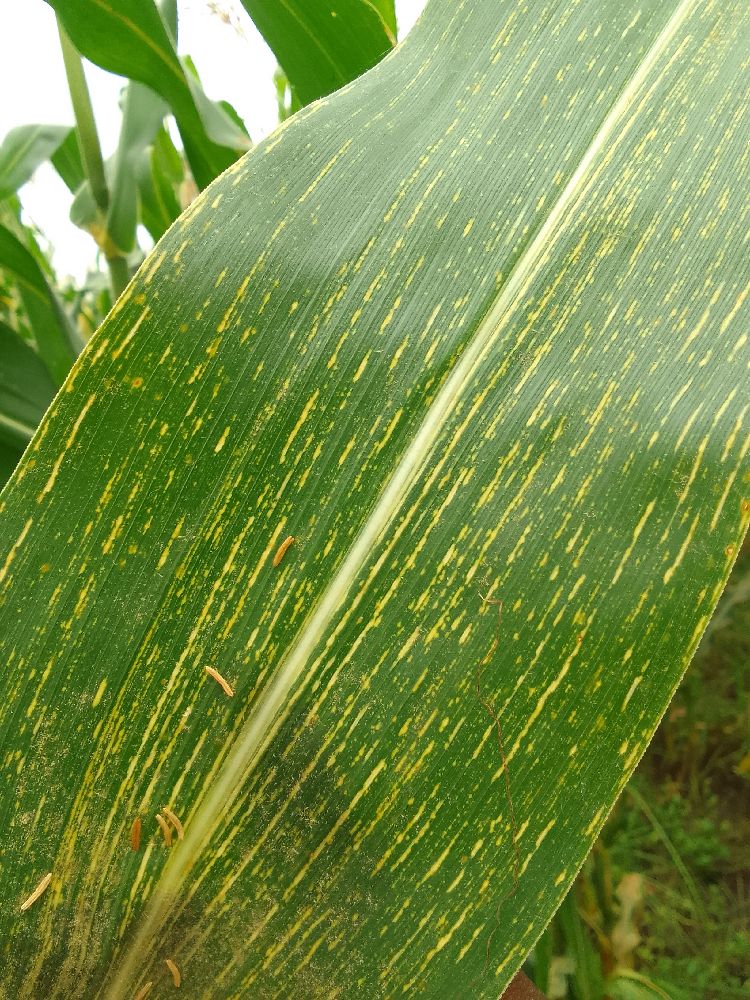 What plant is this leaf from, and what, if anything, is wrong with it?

maize, maize streak virus
